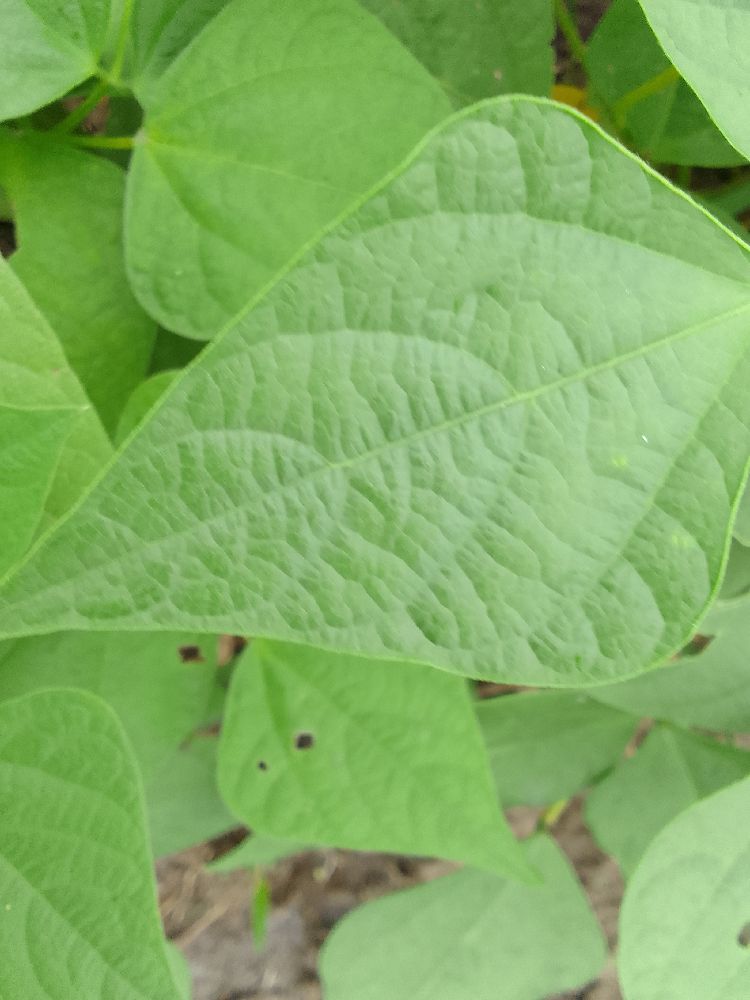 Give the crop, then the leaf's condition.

common bean, healthy
